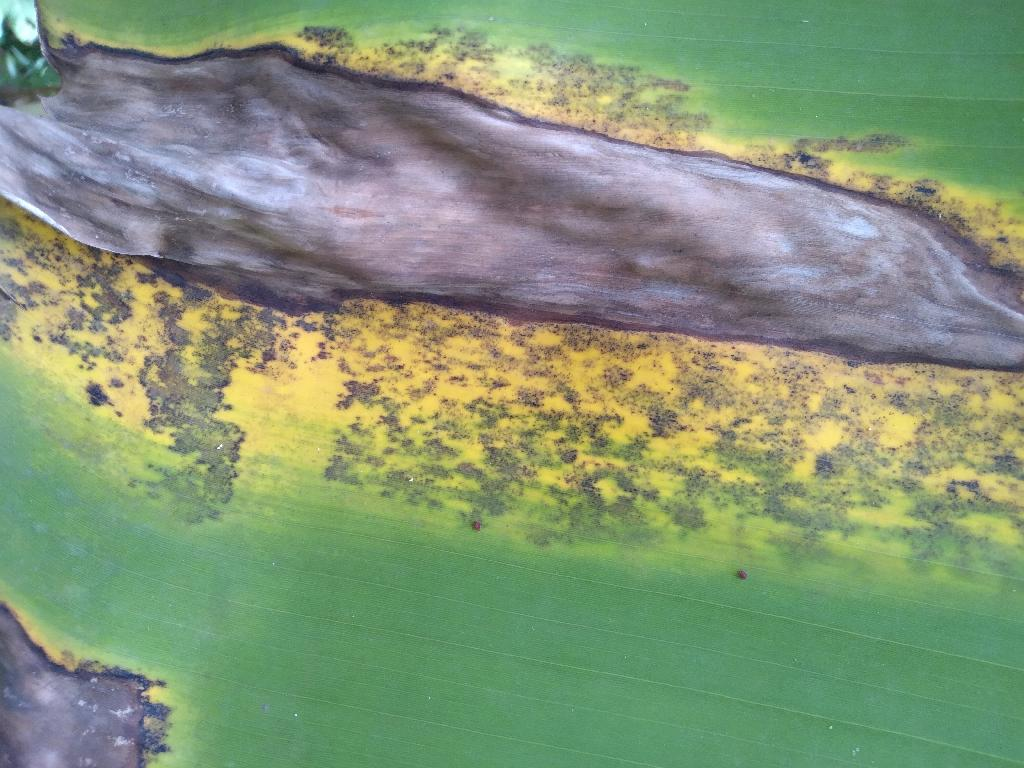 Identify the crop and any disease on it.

banana, black sigatoka
